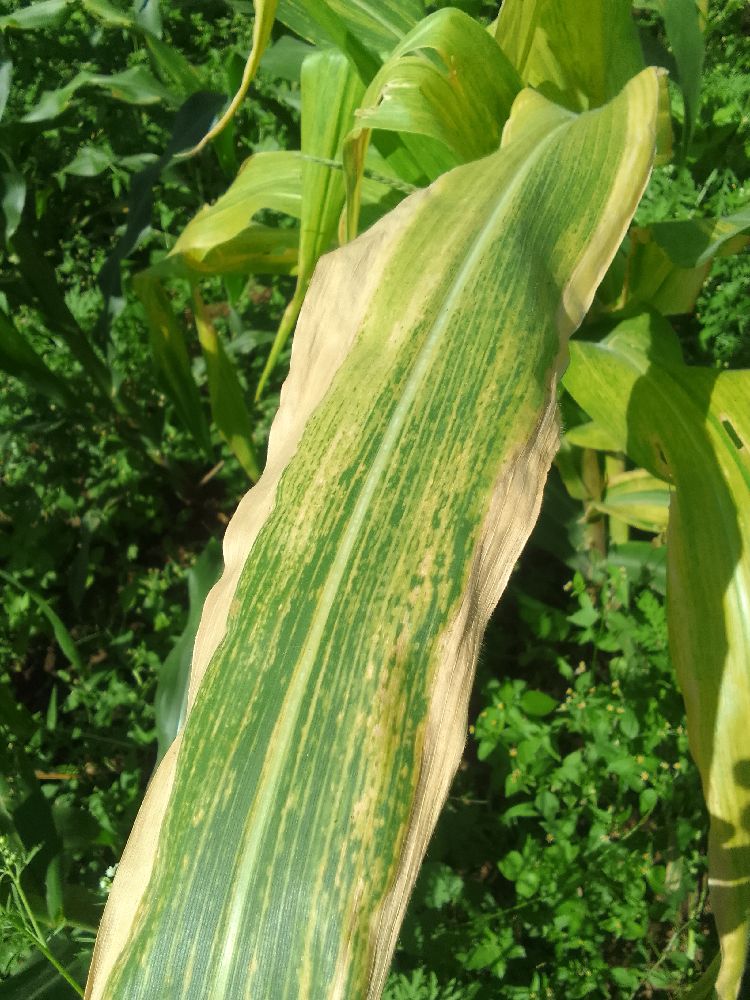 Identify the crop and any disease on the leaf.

maize, maize lethal necrosis
